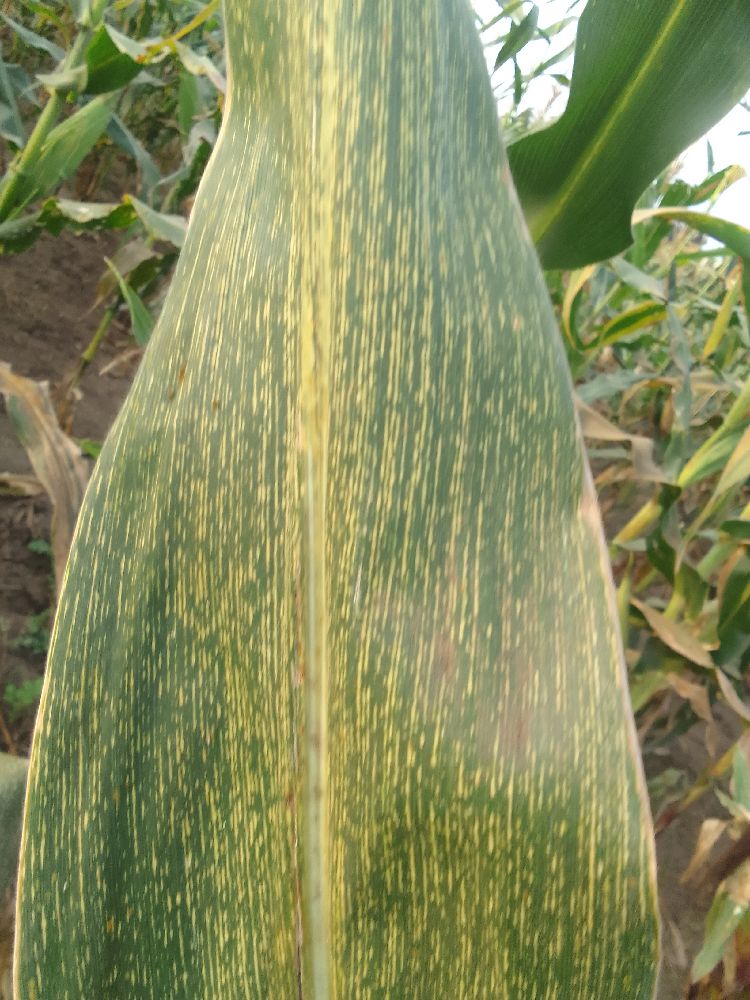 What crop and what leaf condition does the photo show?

maize, maize streak virus
